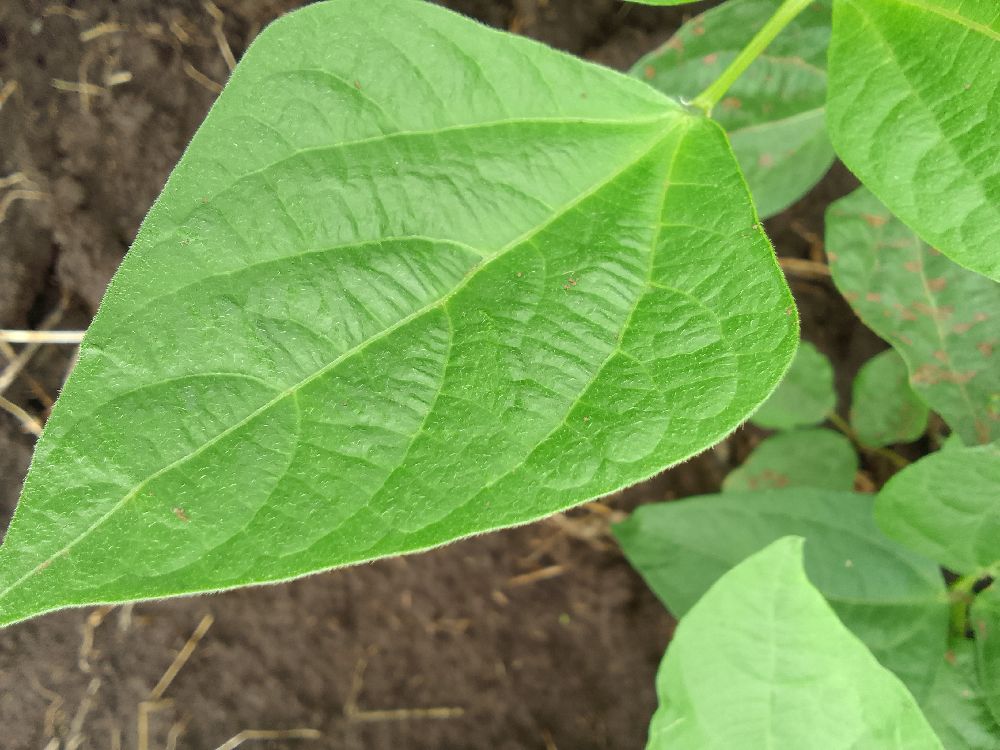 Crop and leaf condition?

common bean, healthy
